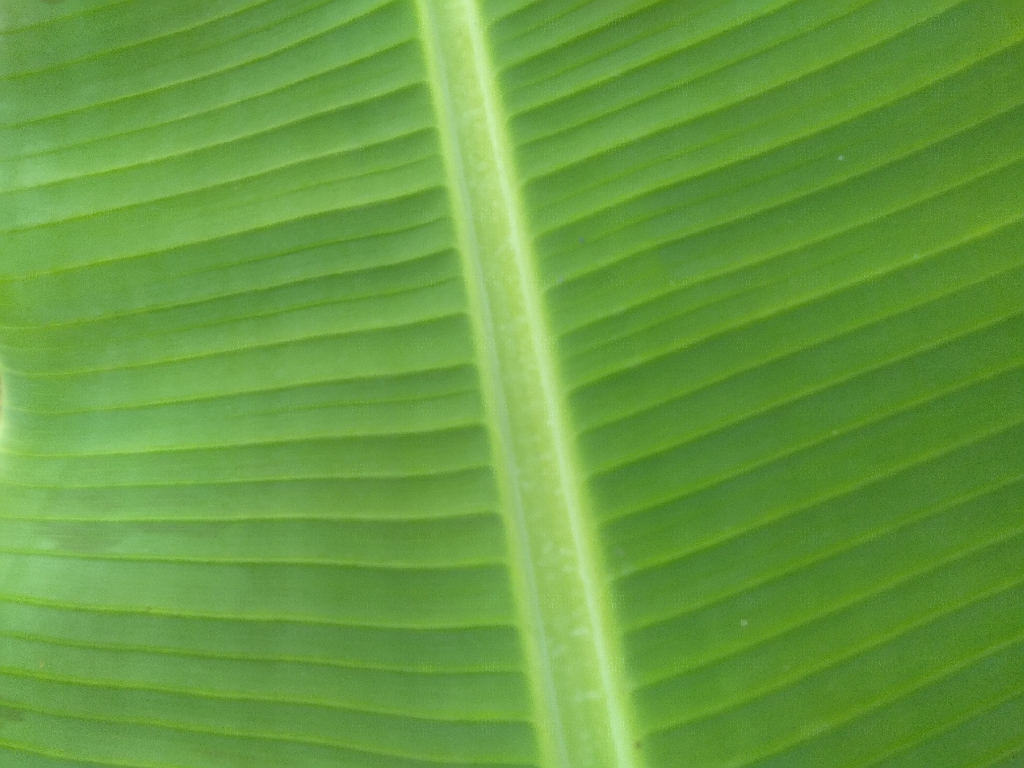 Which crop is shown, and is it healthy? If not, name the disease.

banana, healthy
